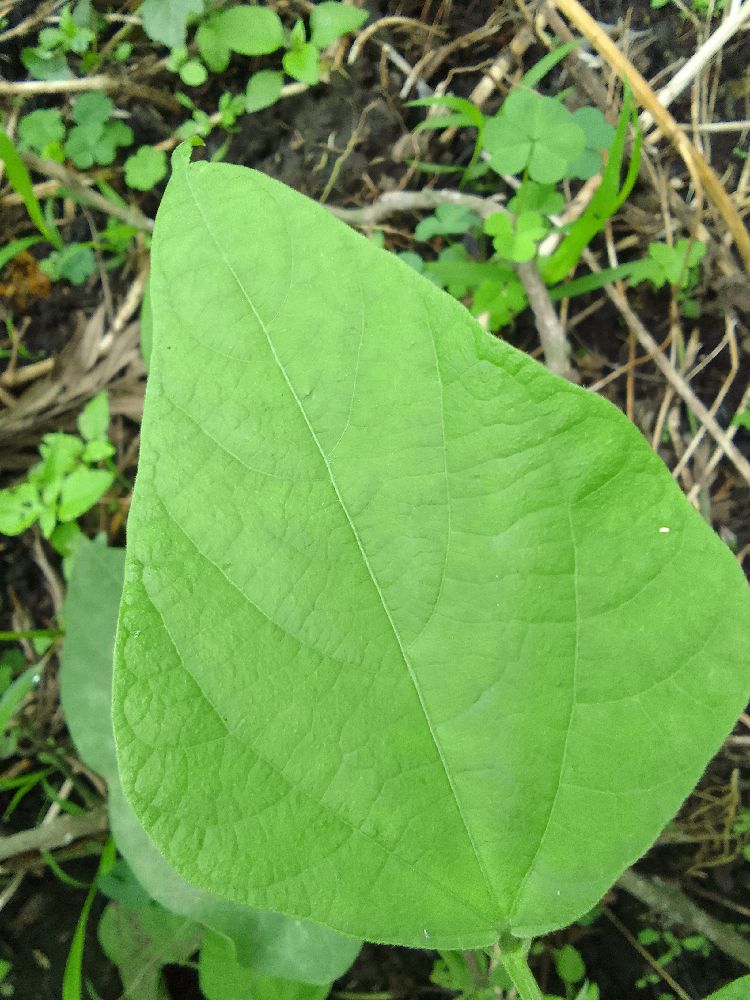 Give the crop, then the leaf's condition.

common bean, healthy
